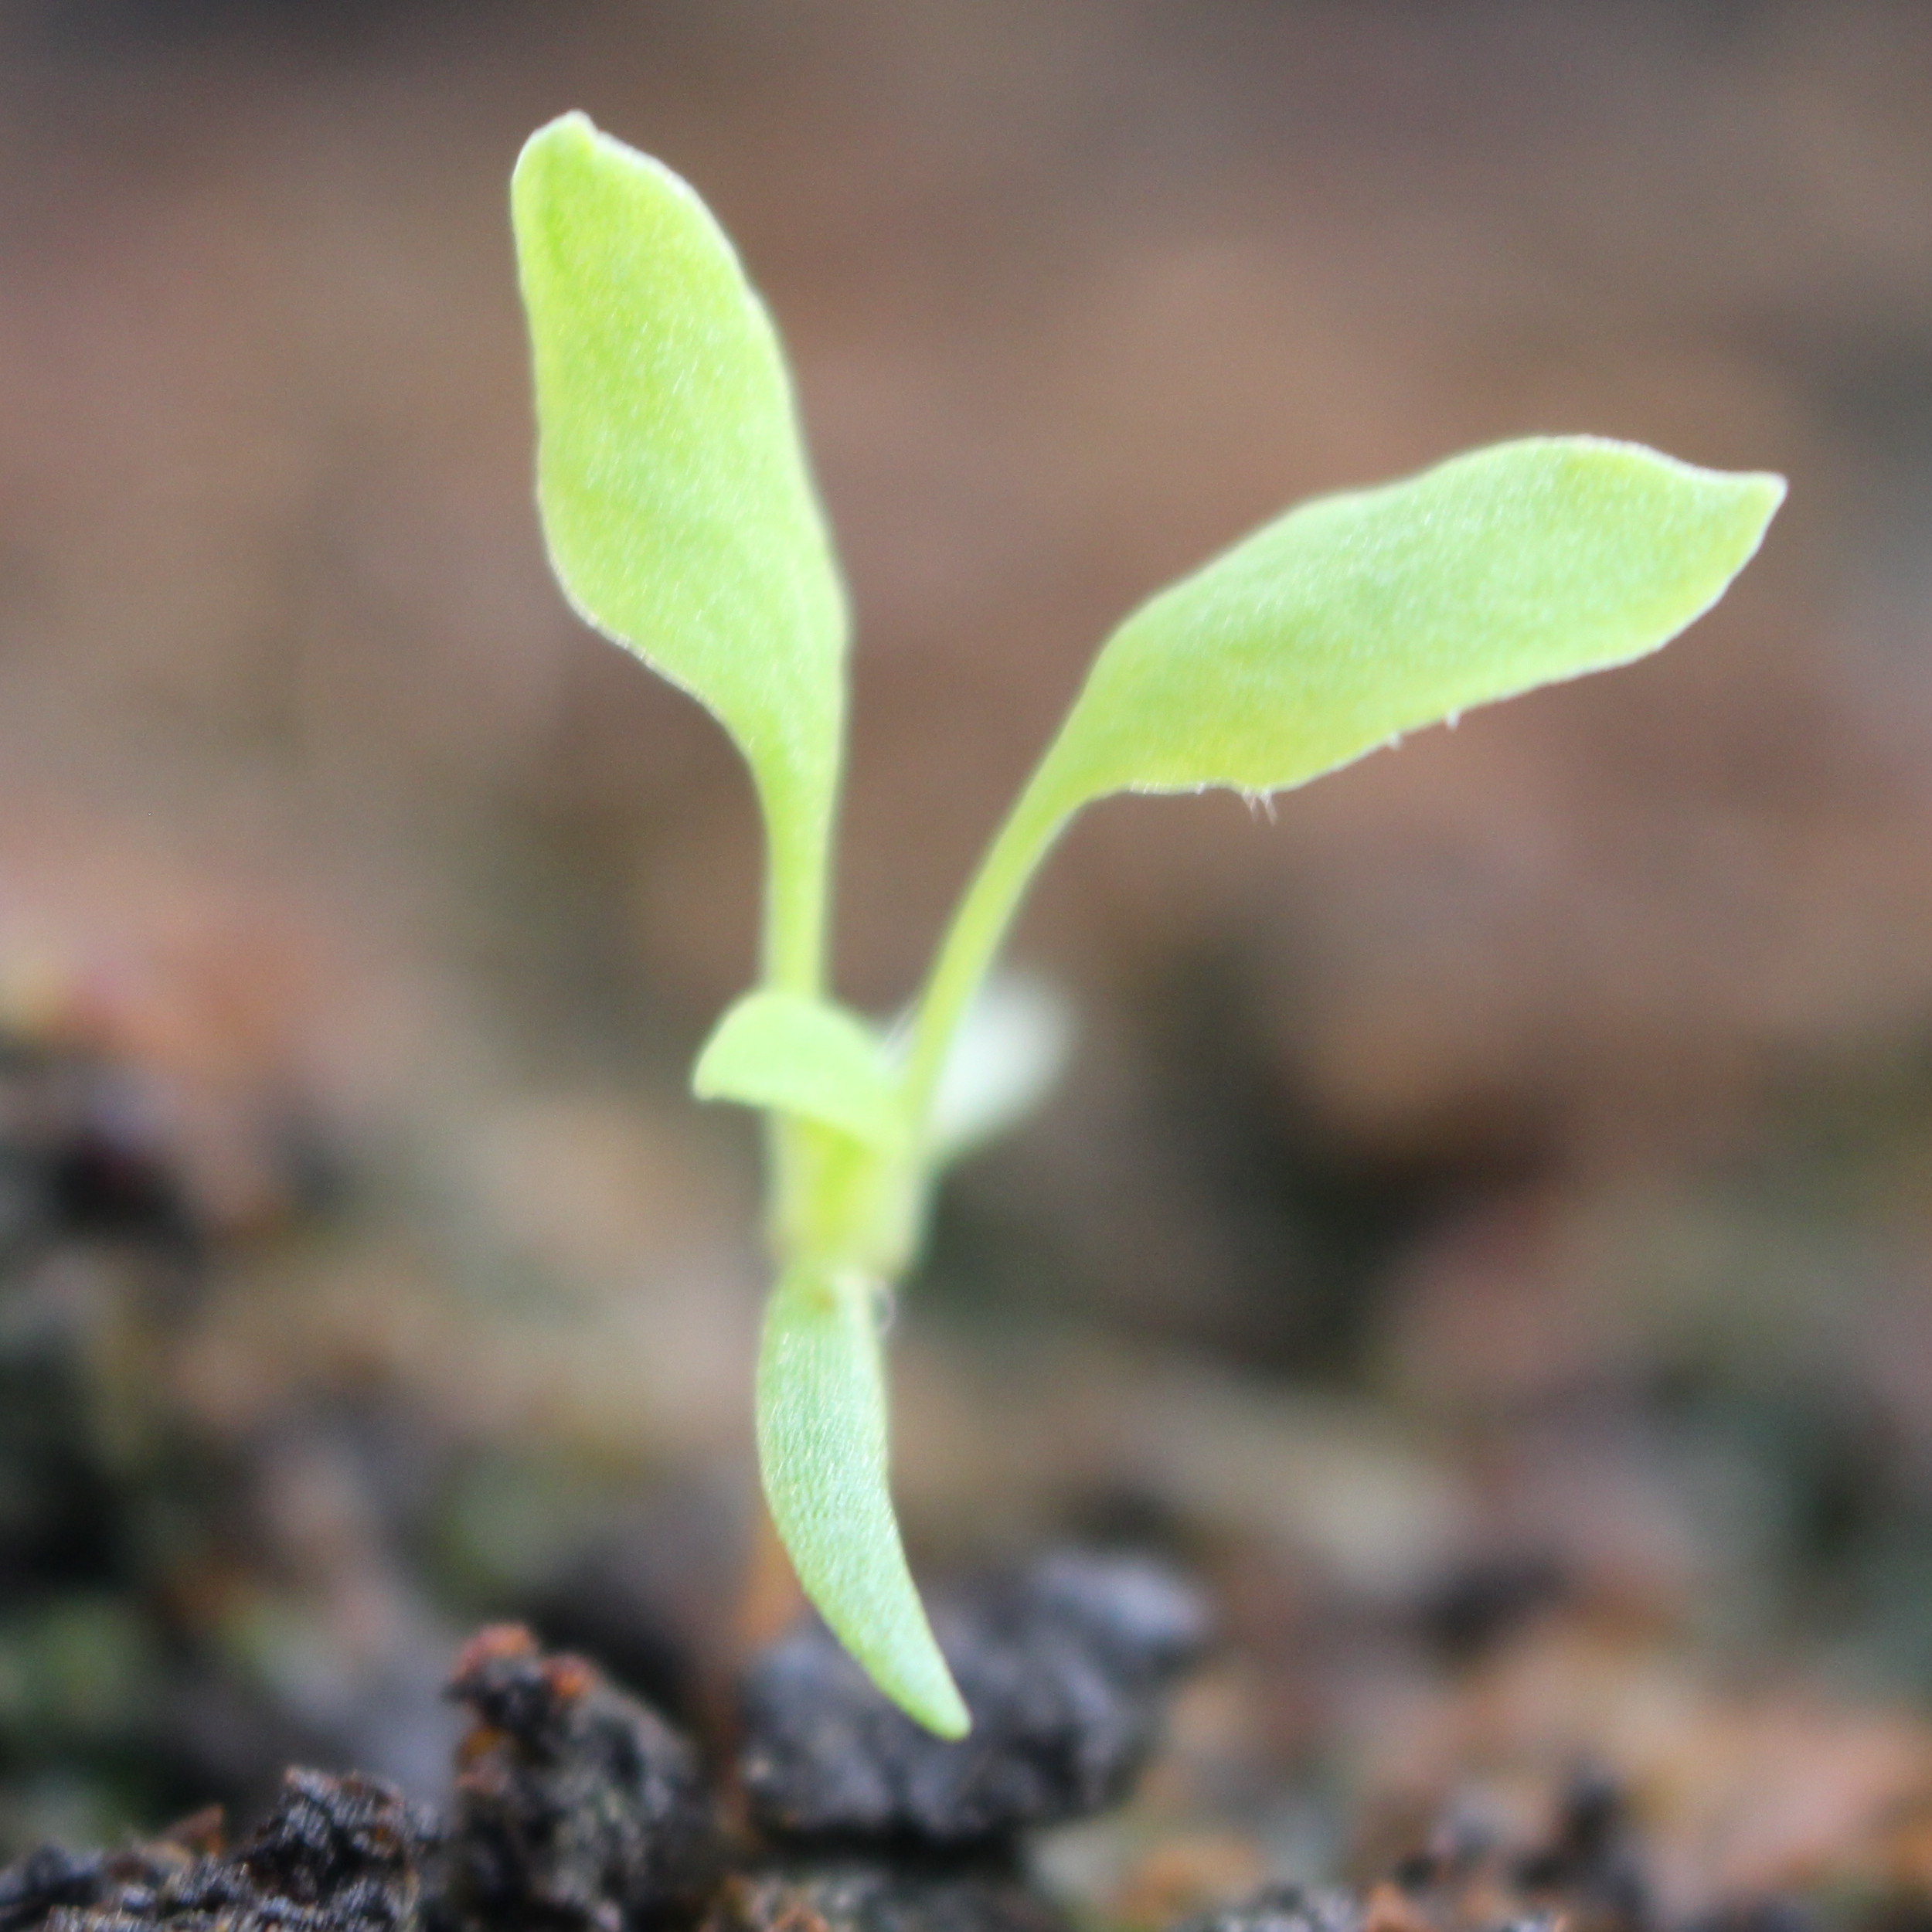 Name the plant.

Papaver rhoeas
